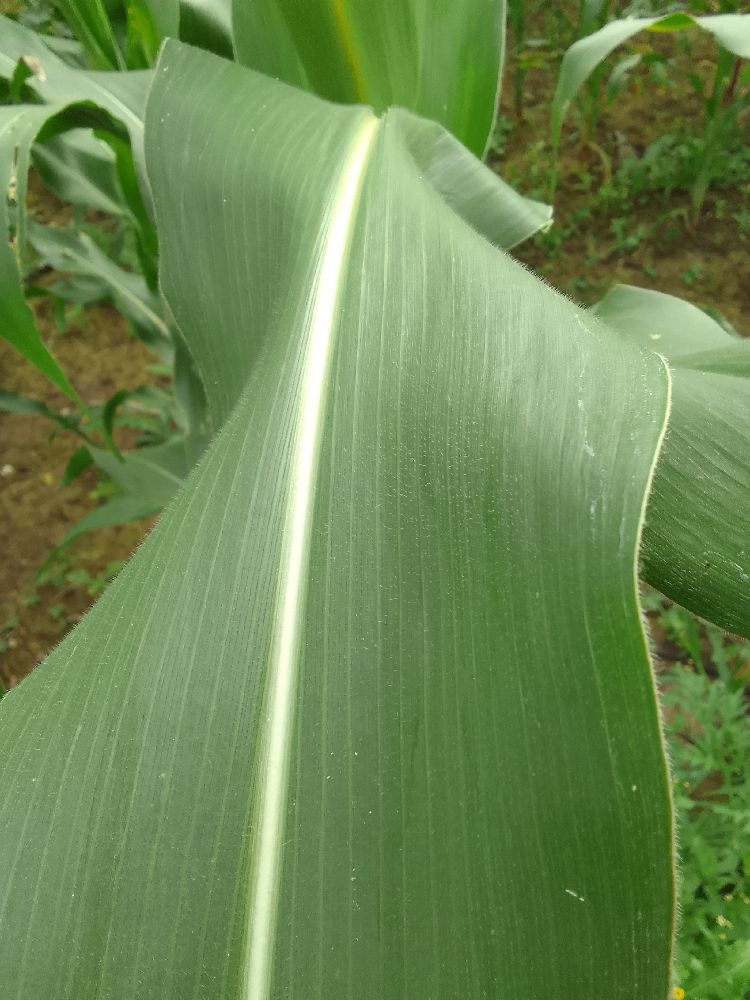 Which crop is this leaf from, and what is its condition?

maize, healthy
